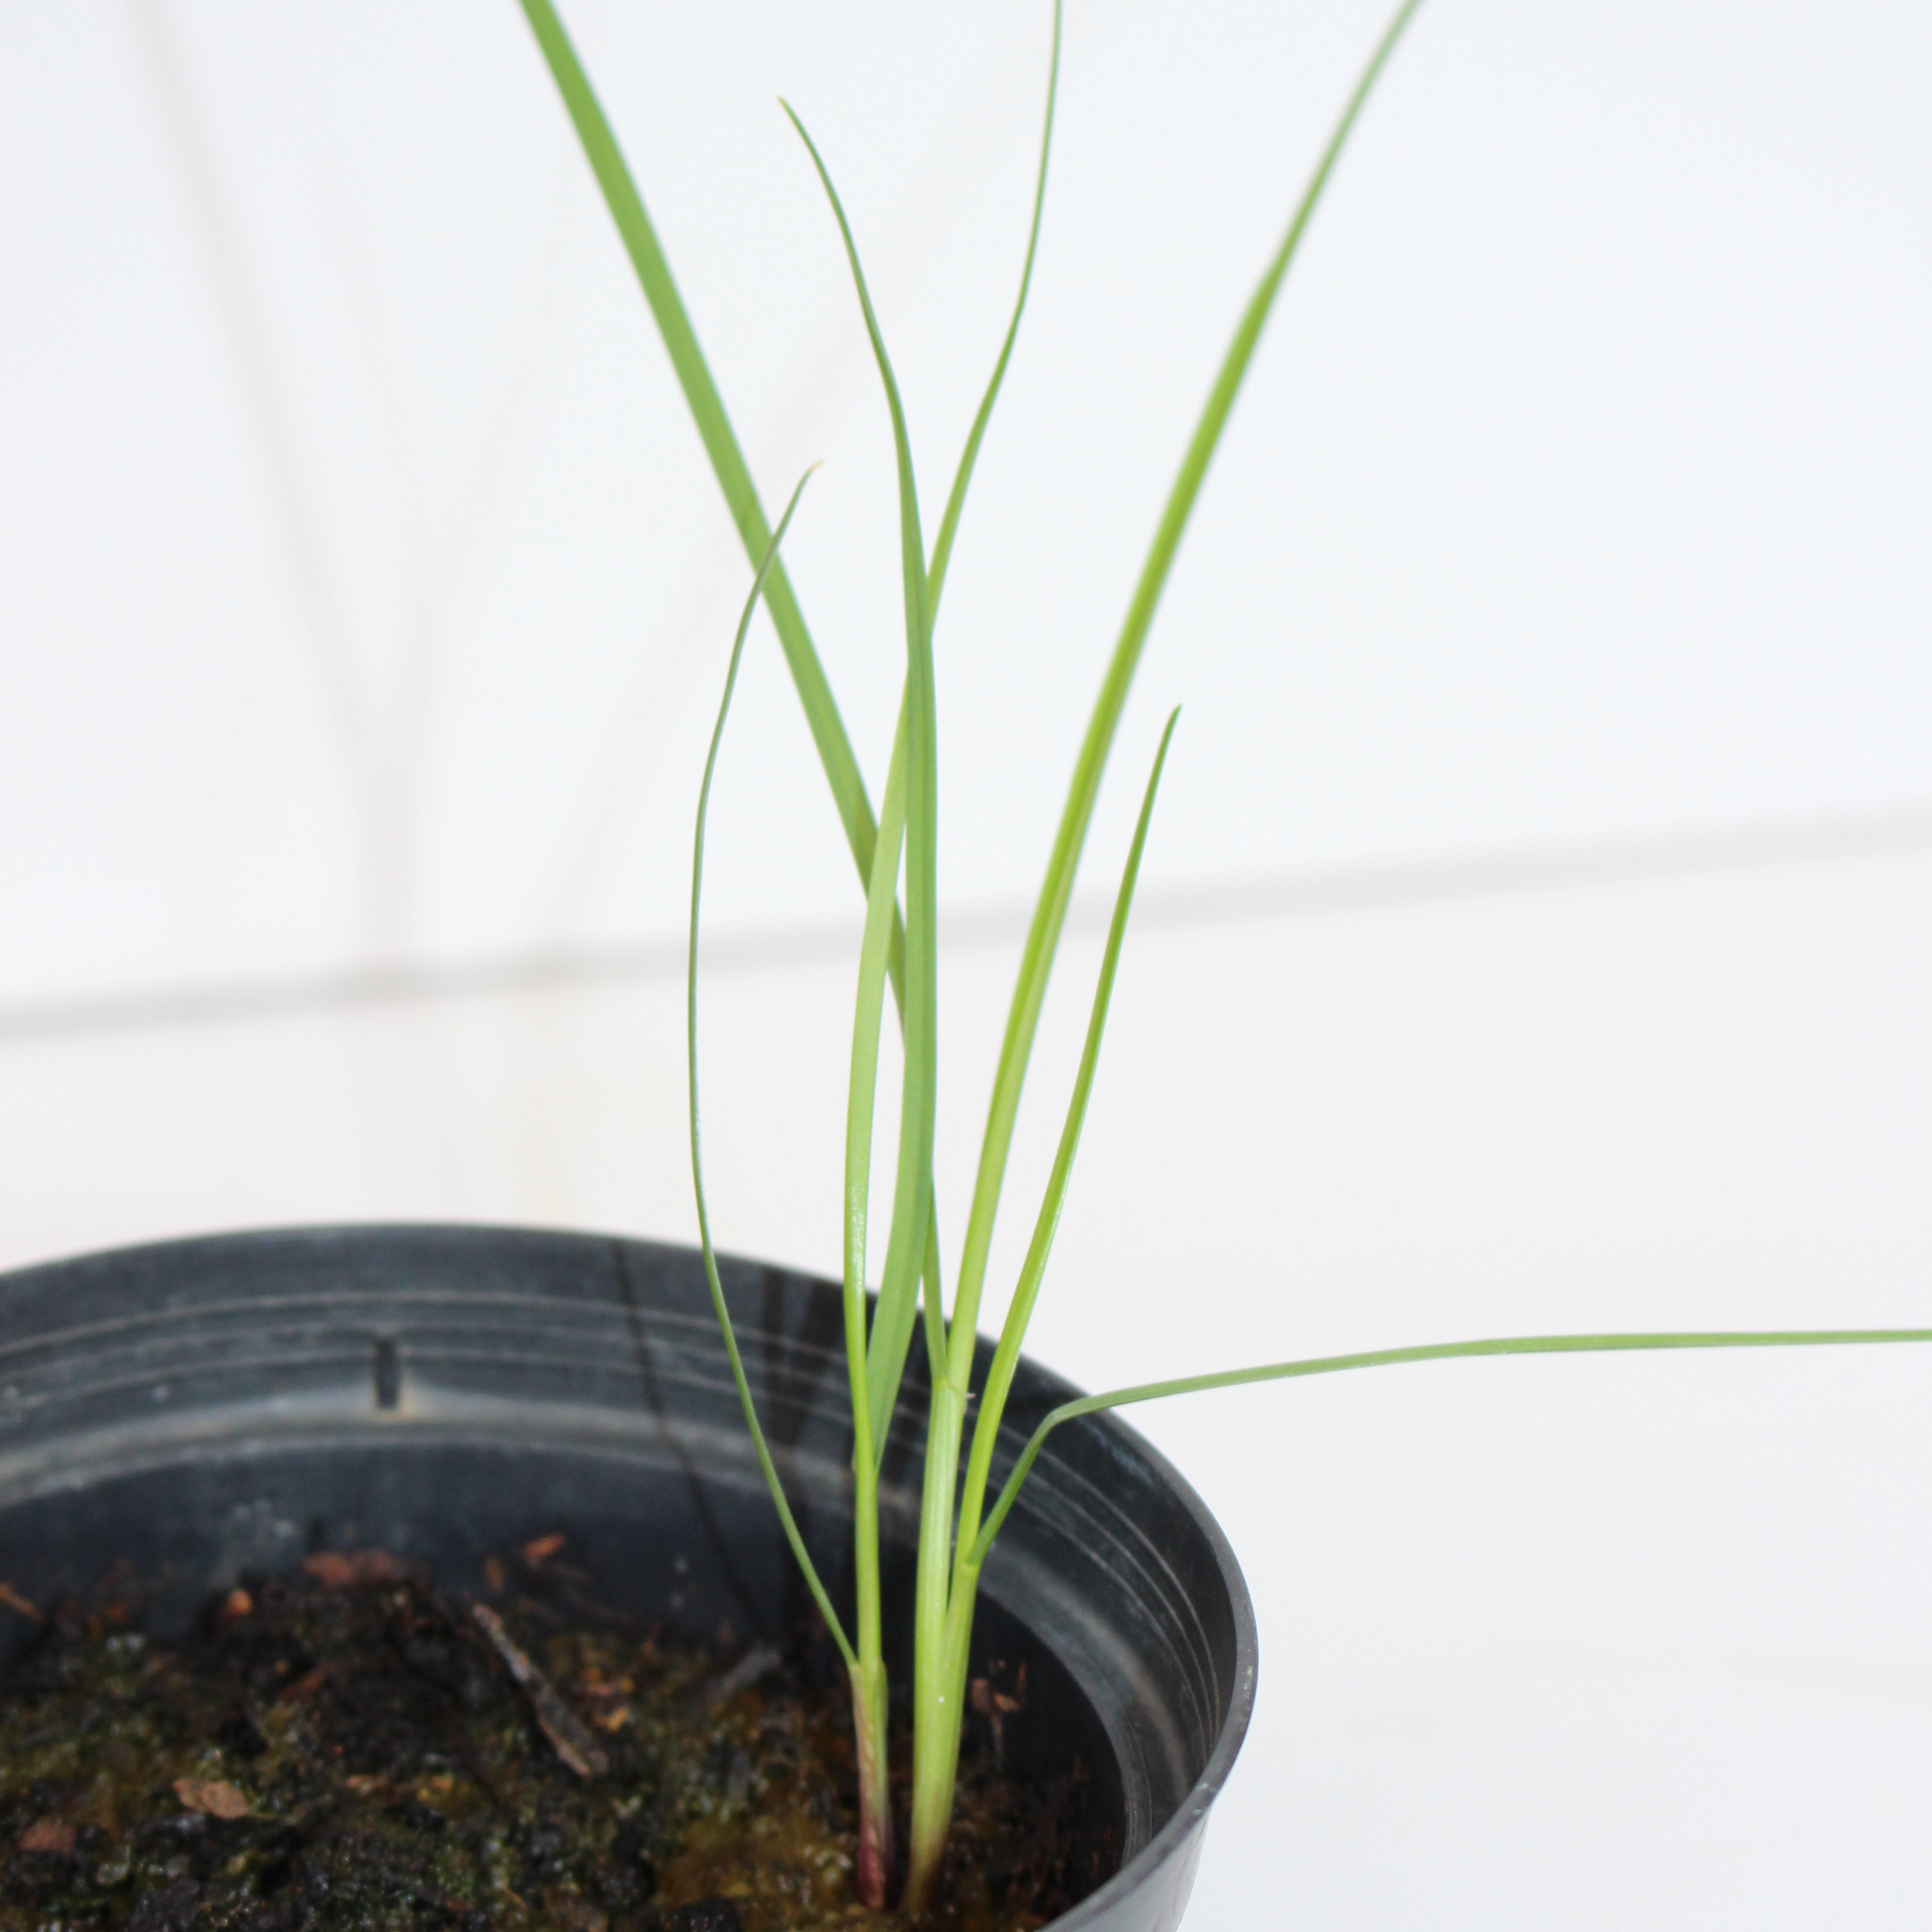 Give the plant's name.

Lolium multiflorum
